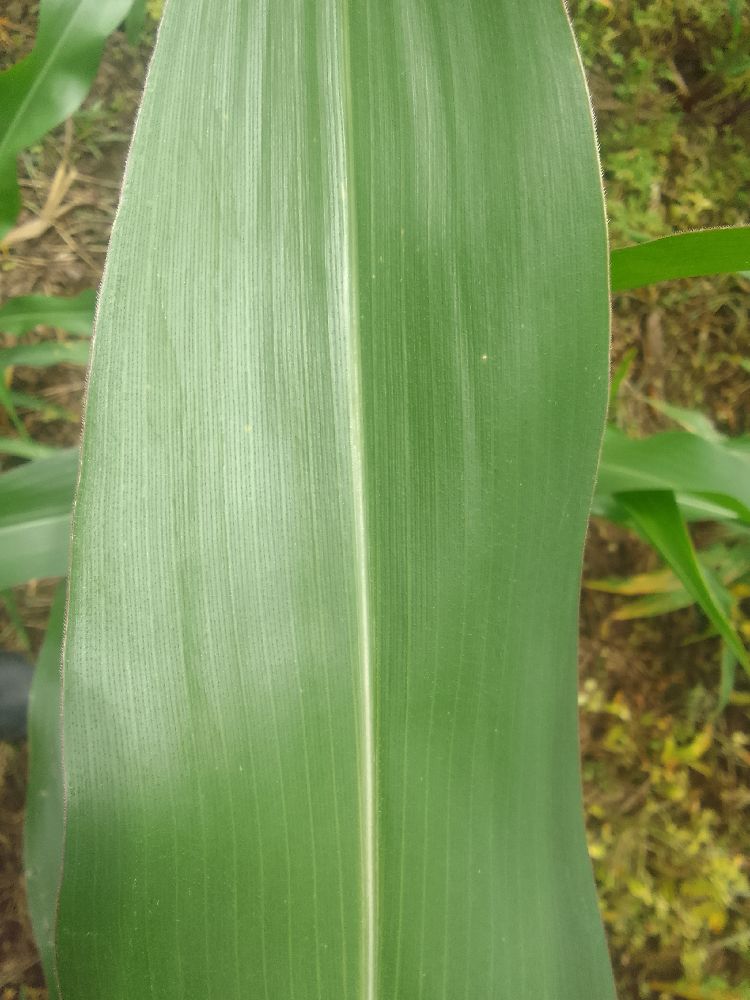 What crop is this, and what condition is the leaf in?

maize, healthy
